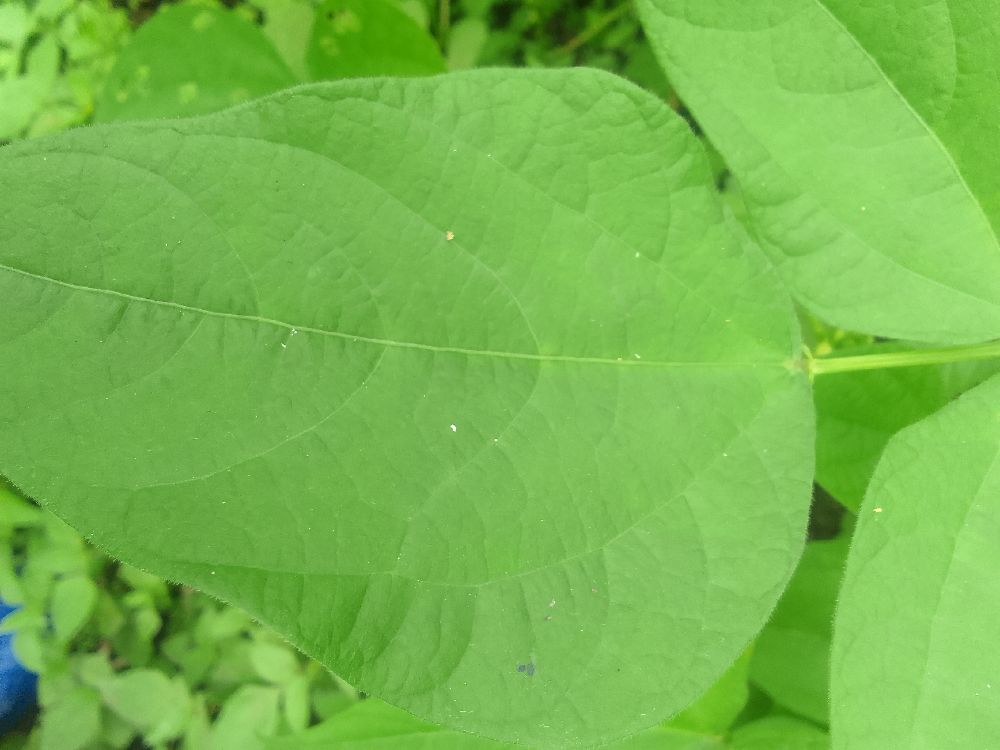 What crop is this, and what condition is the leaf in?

common bean, healthy
